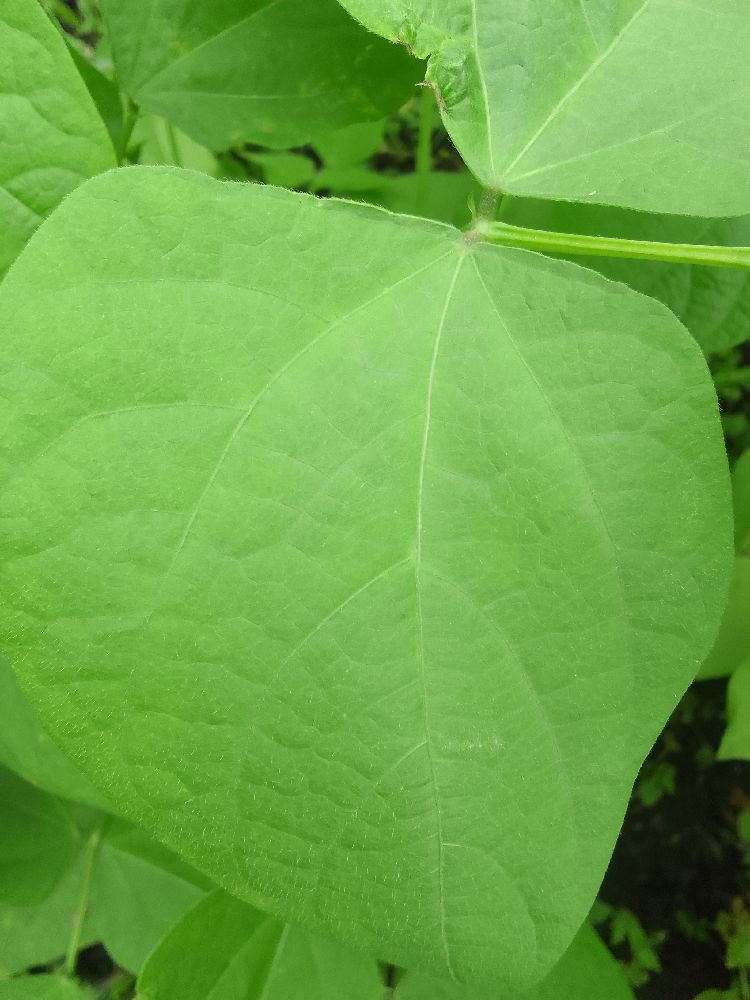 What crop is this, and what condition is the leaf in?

common bean, healthy
